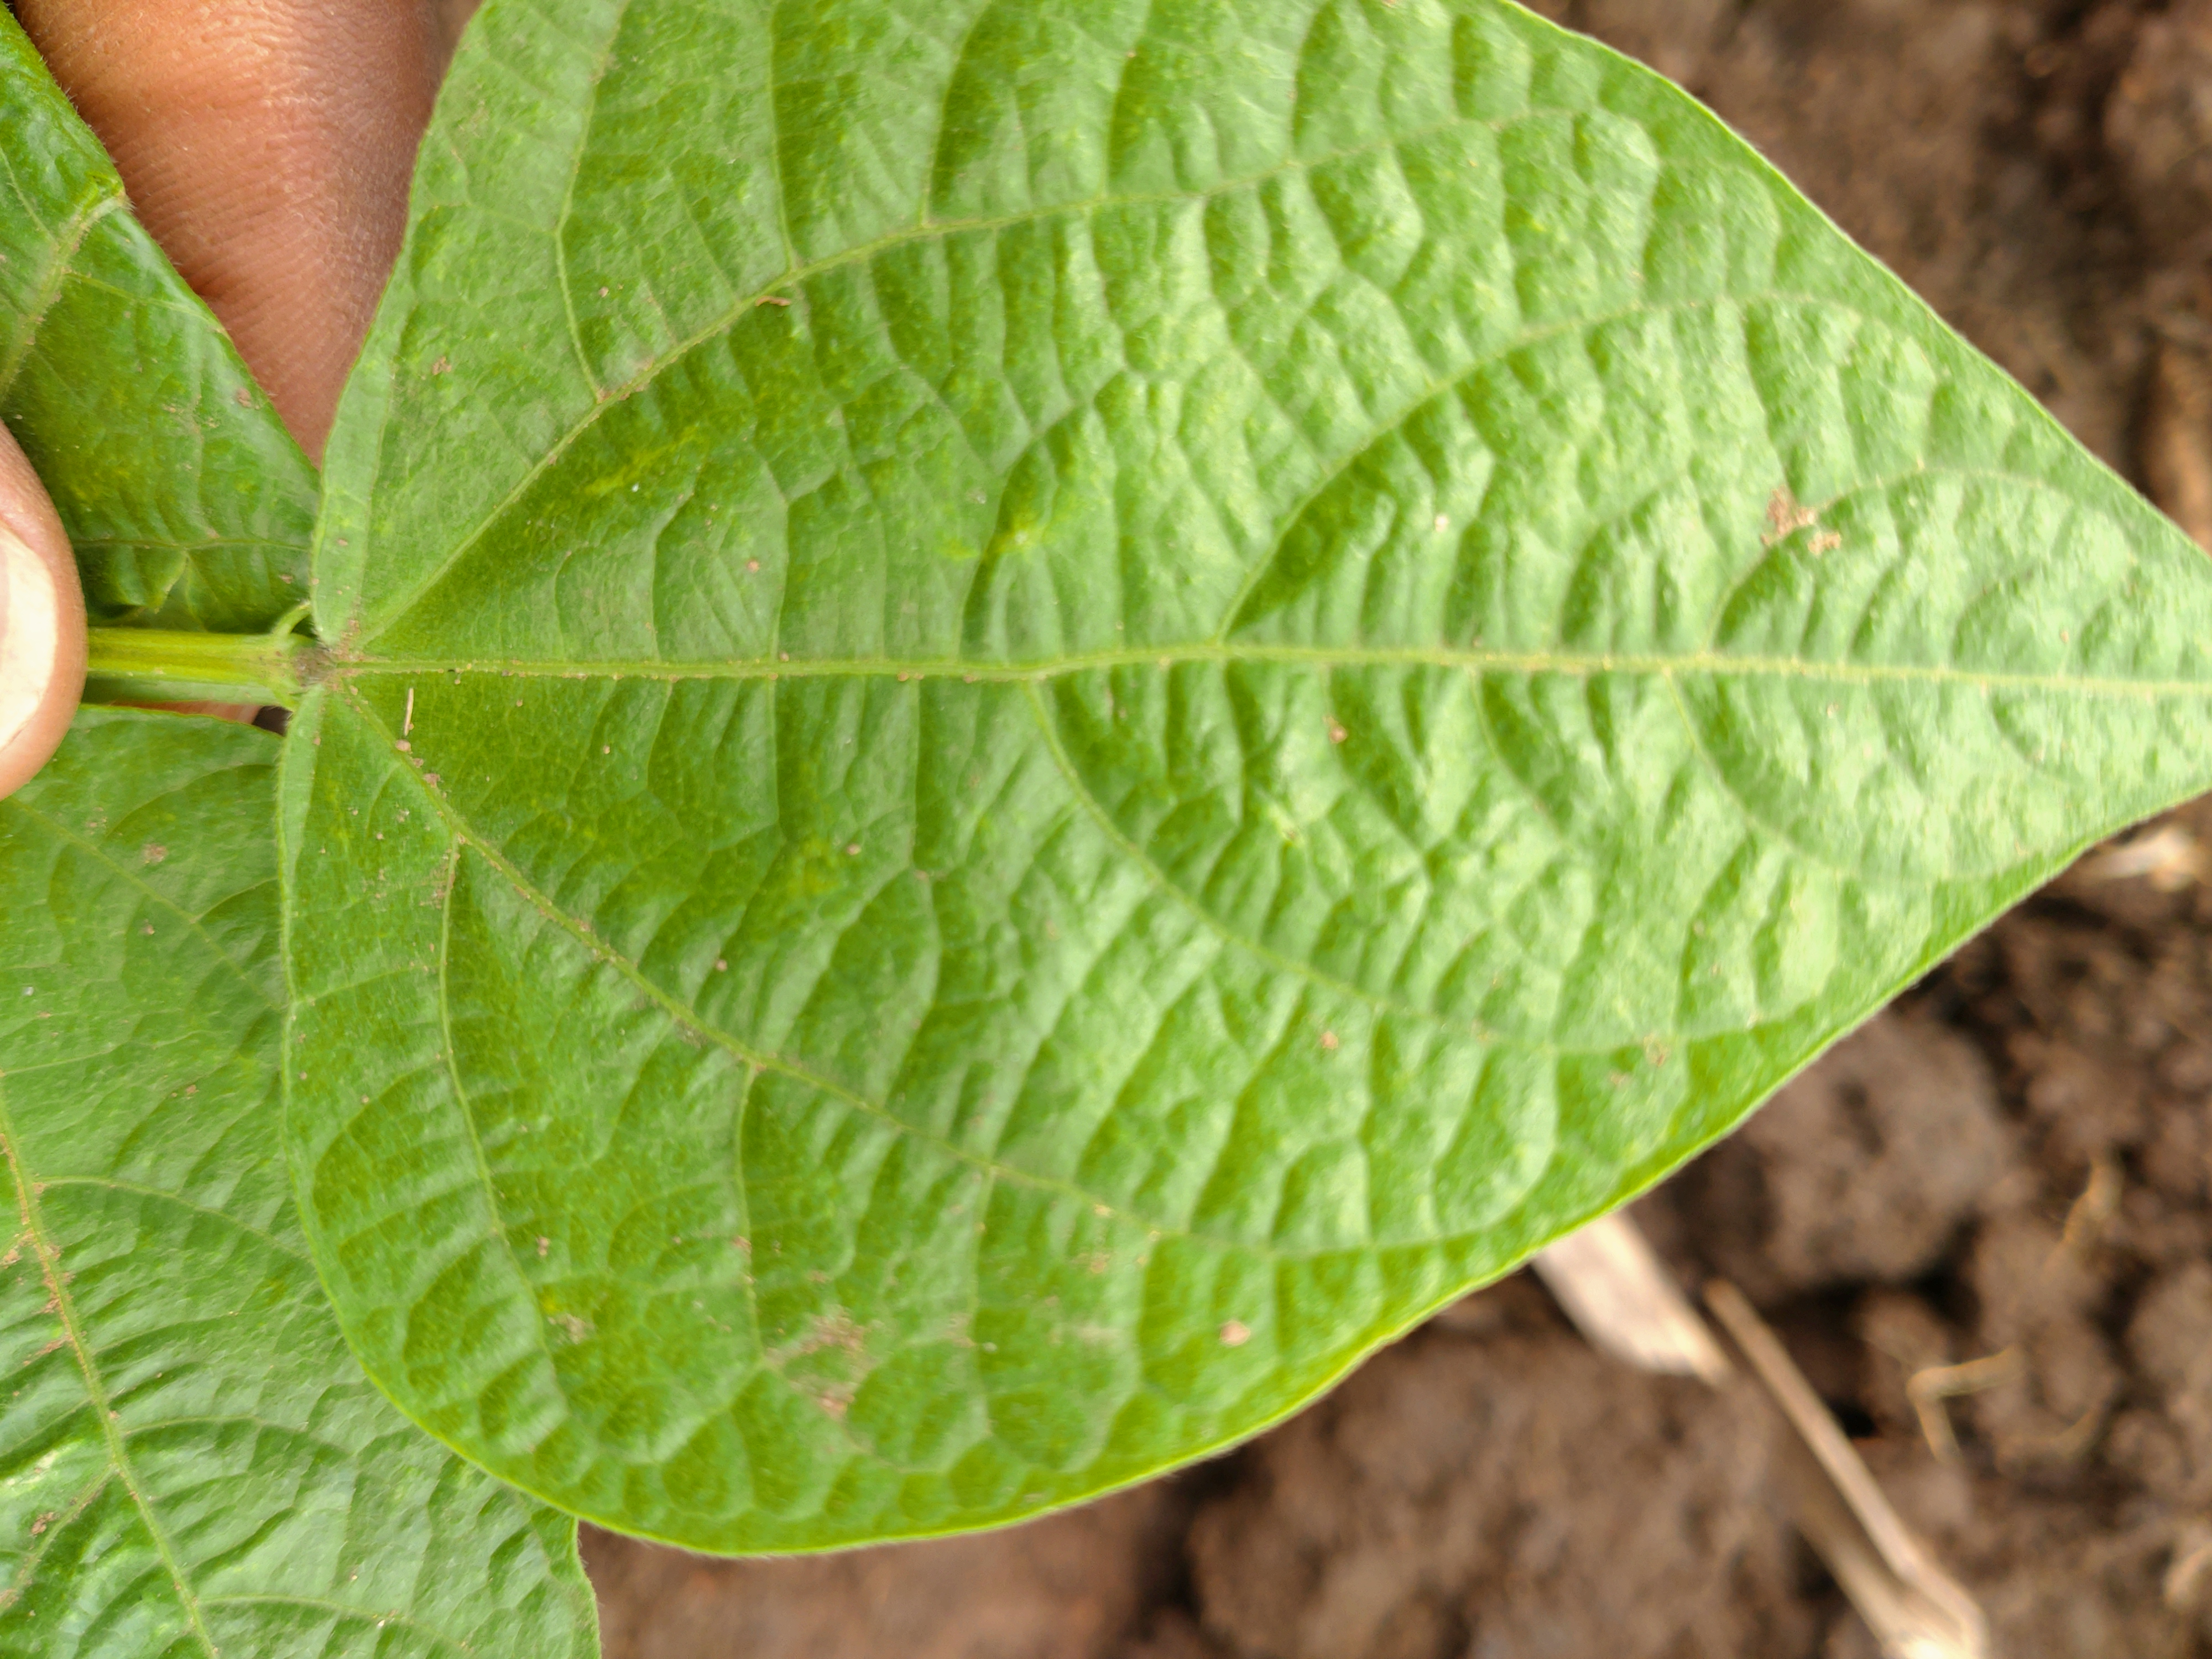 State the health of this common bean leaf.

healthy
